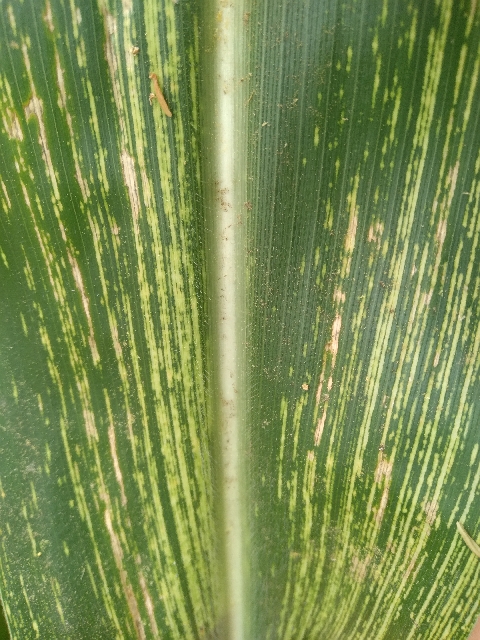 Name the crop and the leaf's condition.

maize, maize streak virus
